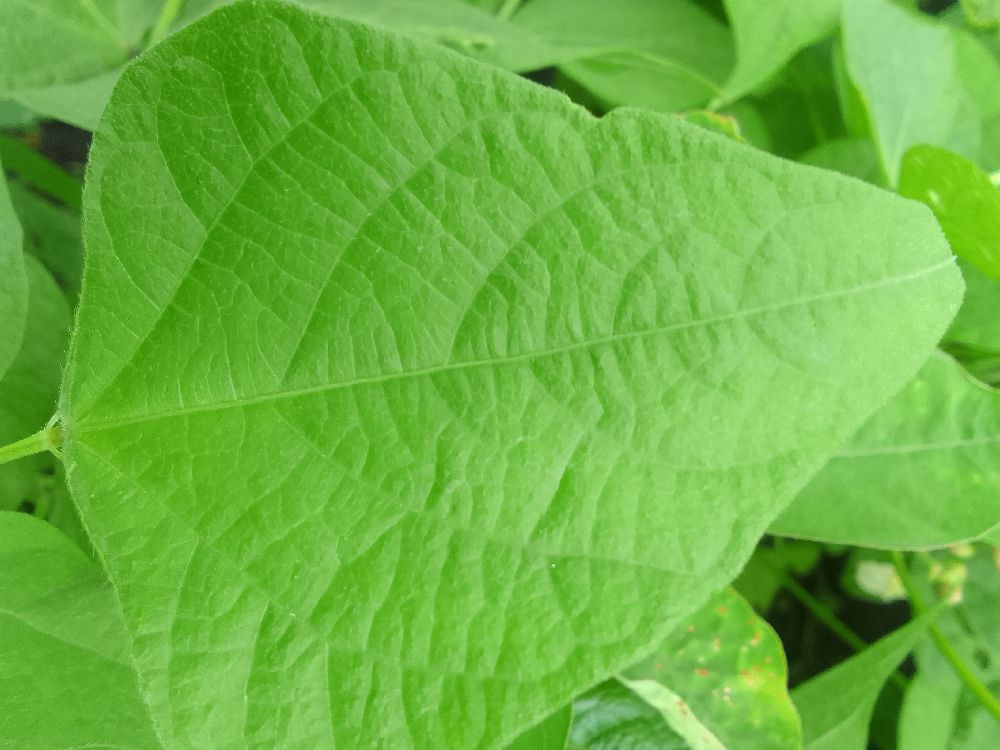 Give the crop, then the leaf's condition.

common bean, healthy
